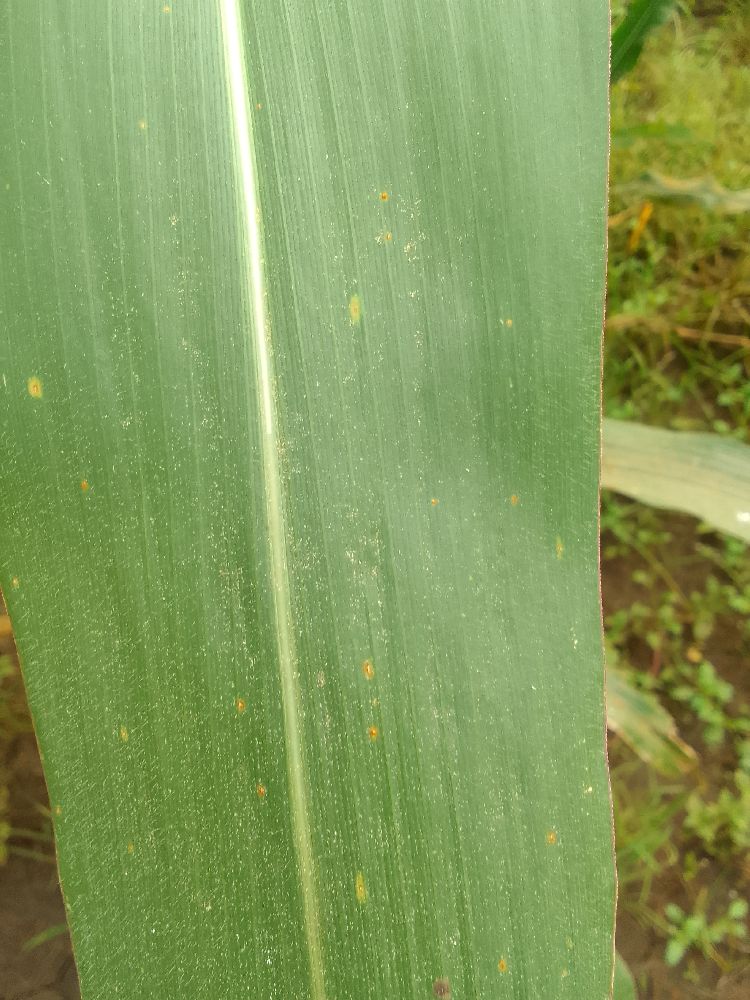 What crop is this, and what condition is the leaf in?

maize, healthy
